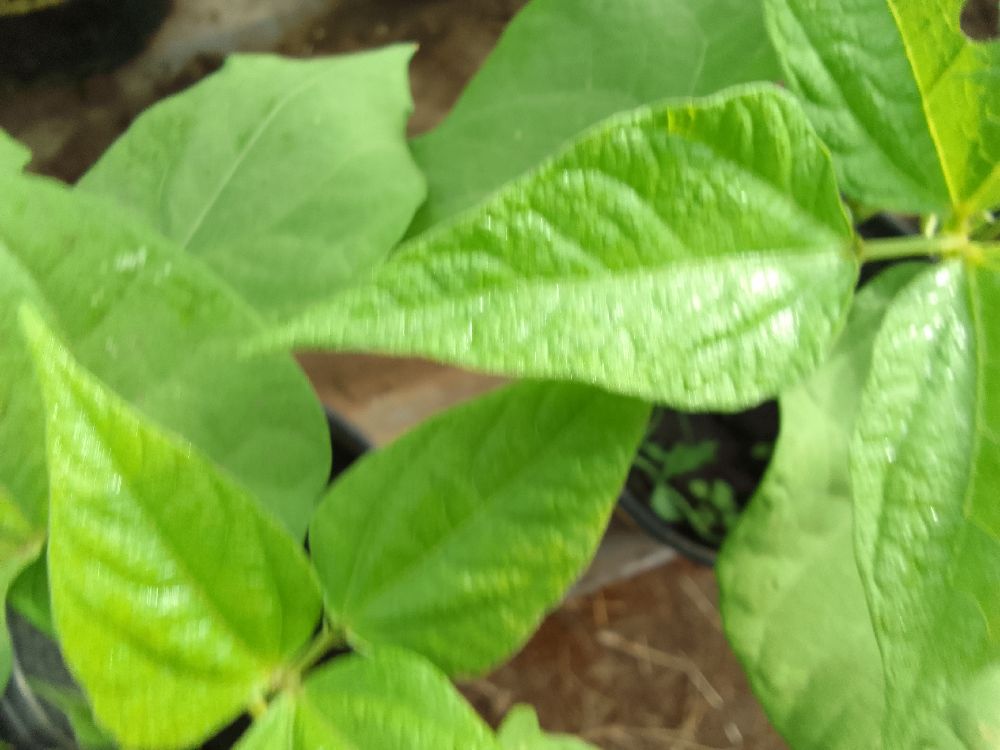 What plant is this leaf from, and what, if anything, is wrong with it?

common bean, healthy
